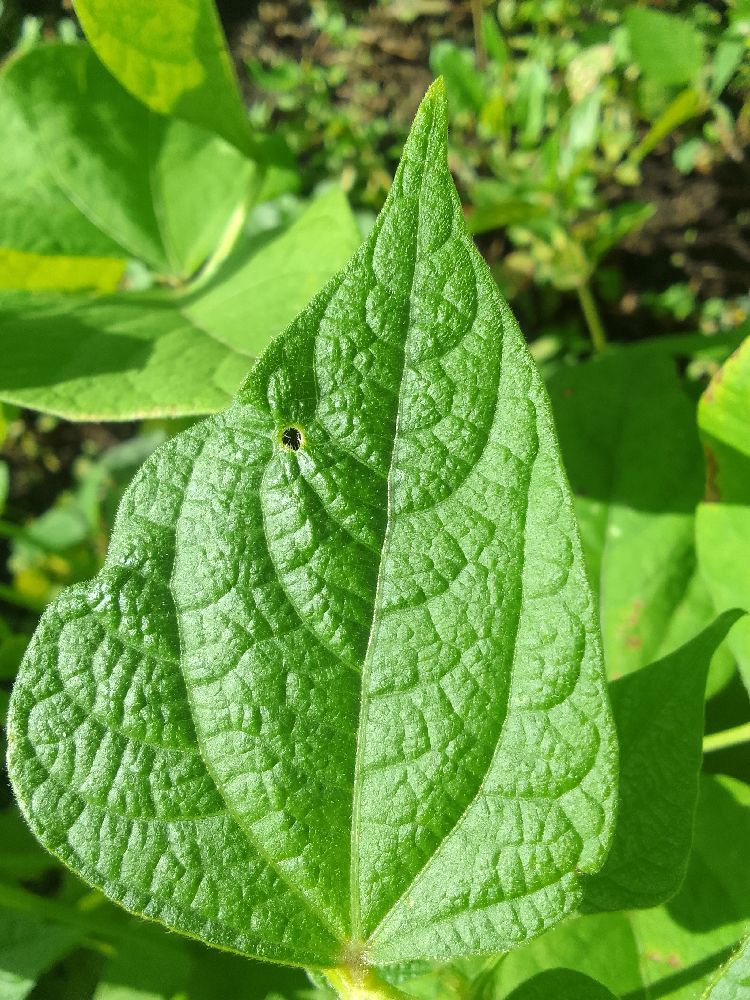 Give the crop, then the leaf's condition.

common bean, healthy
